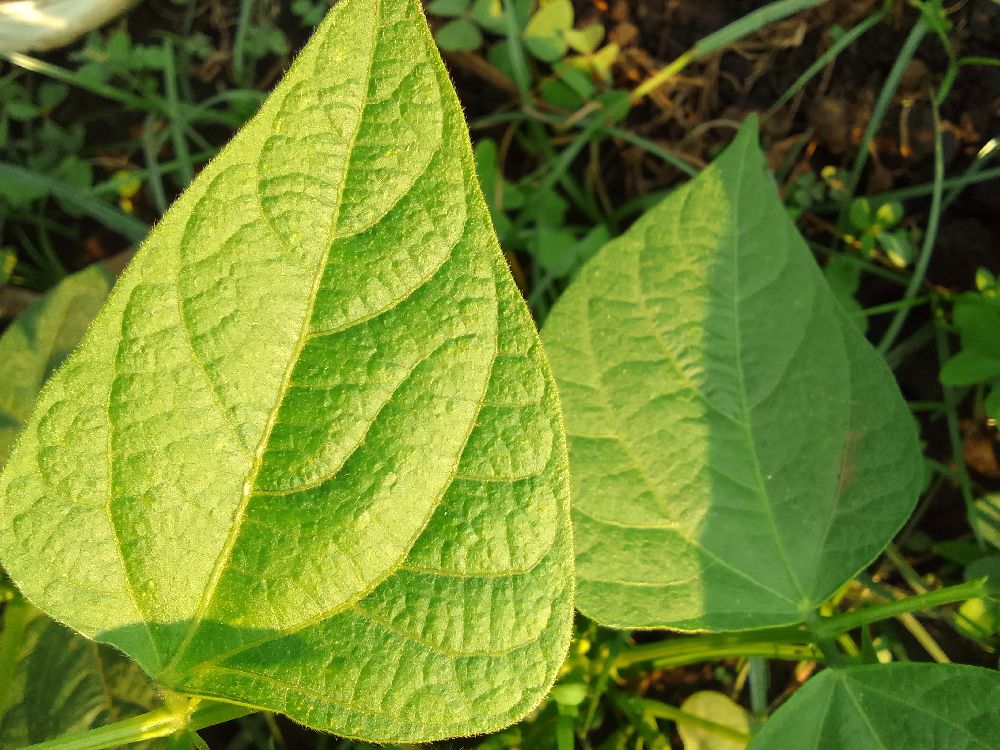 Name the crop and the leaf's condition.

common bean, healthy
